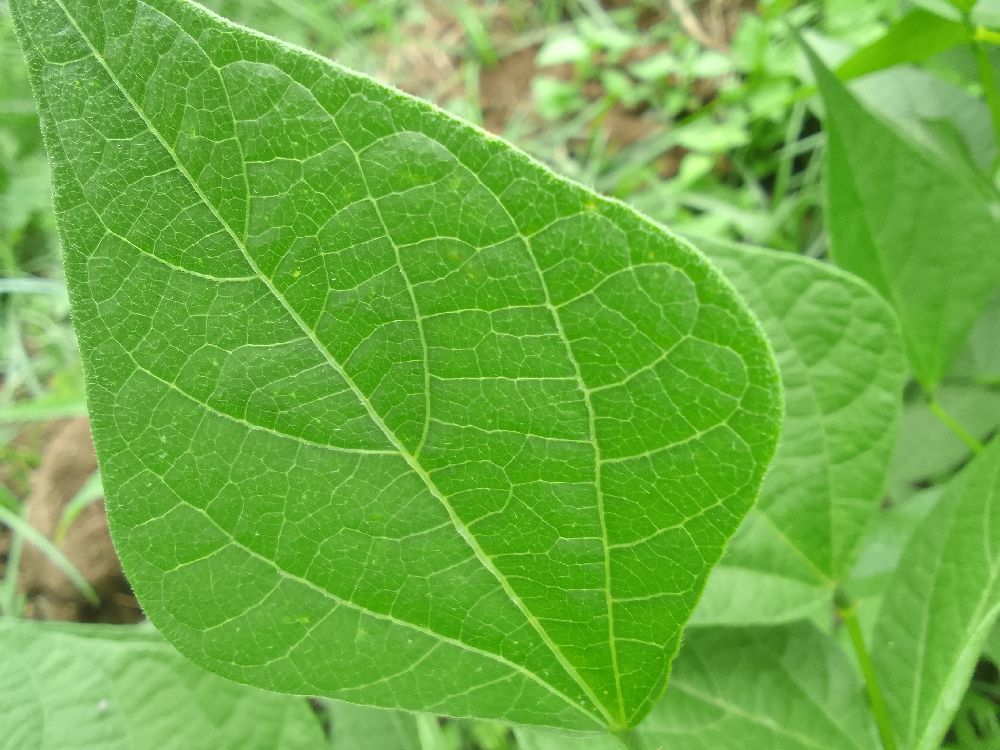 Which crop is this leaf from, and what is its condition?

common bean, healthy
